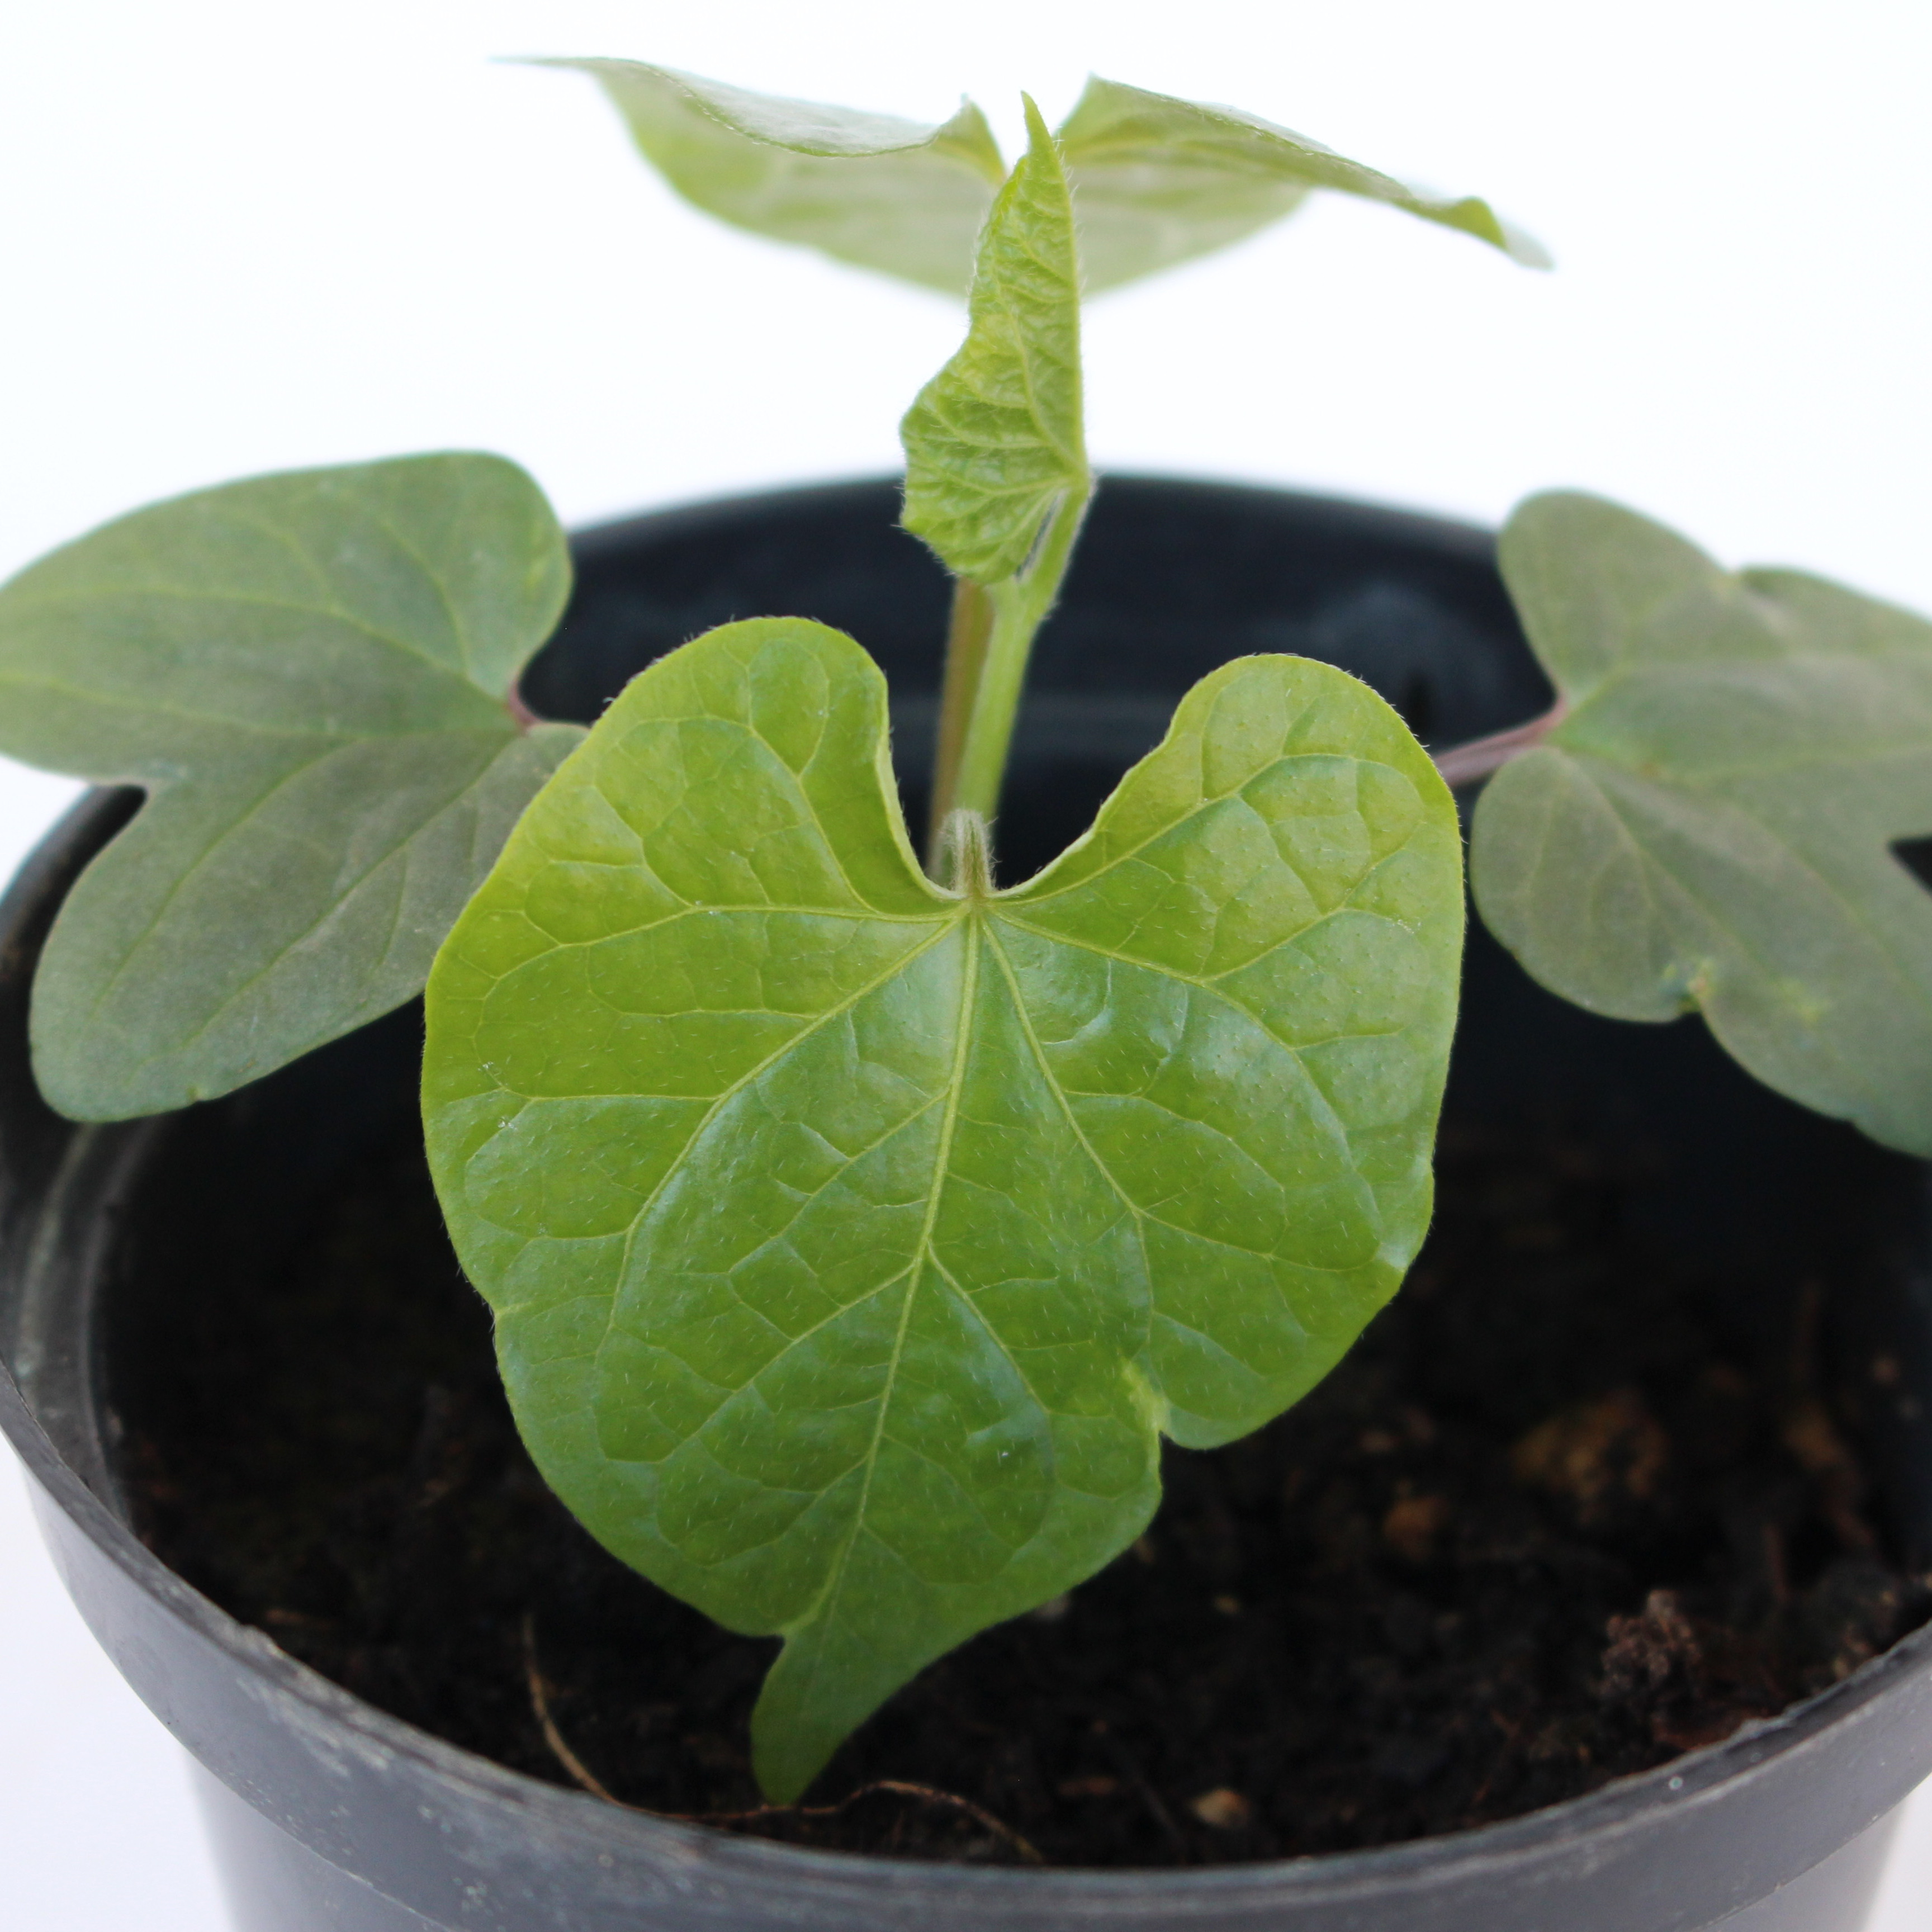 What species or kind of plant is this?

Convolvulus arvensis
